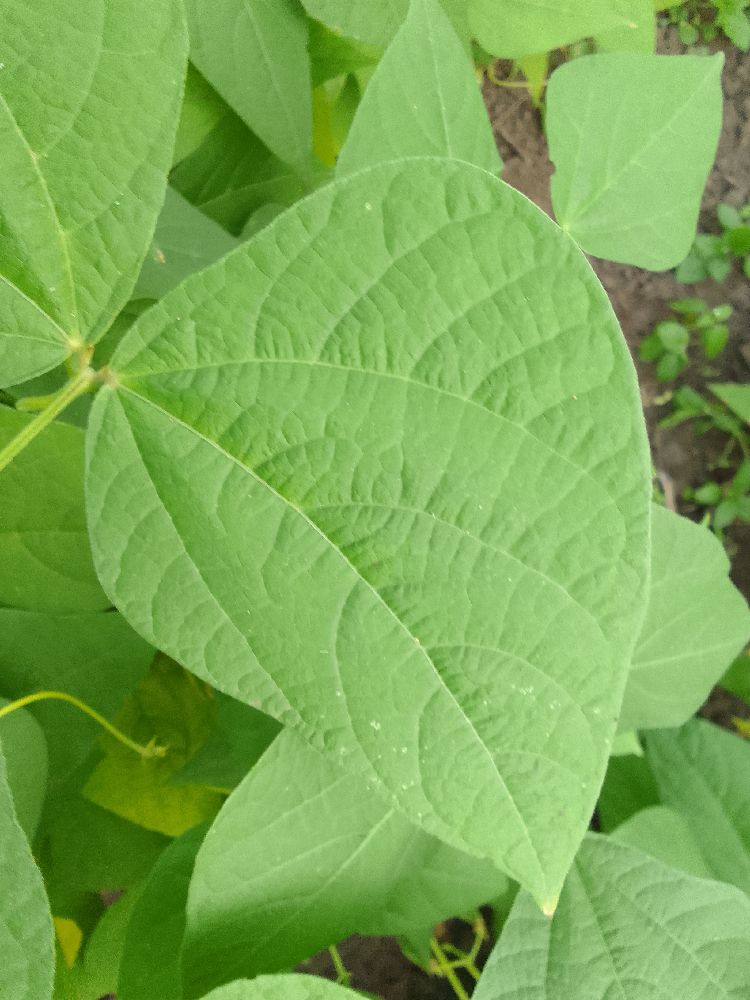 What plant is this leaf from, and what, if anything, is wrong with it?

common bean, healthy
